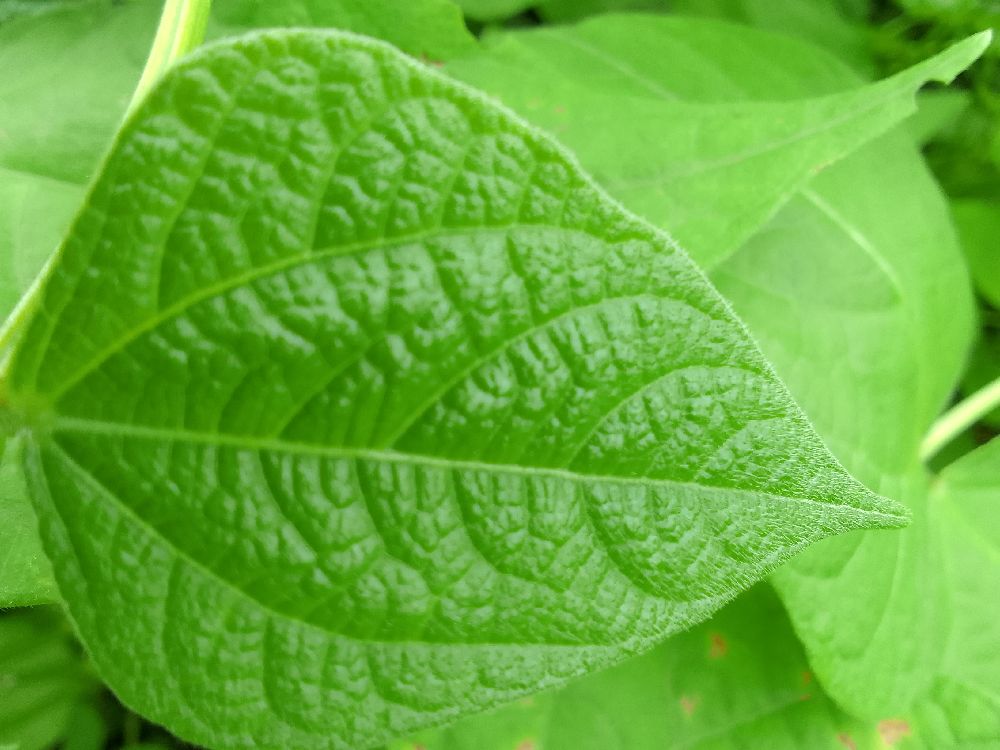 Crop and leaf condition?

common bean, healthy
